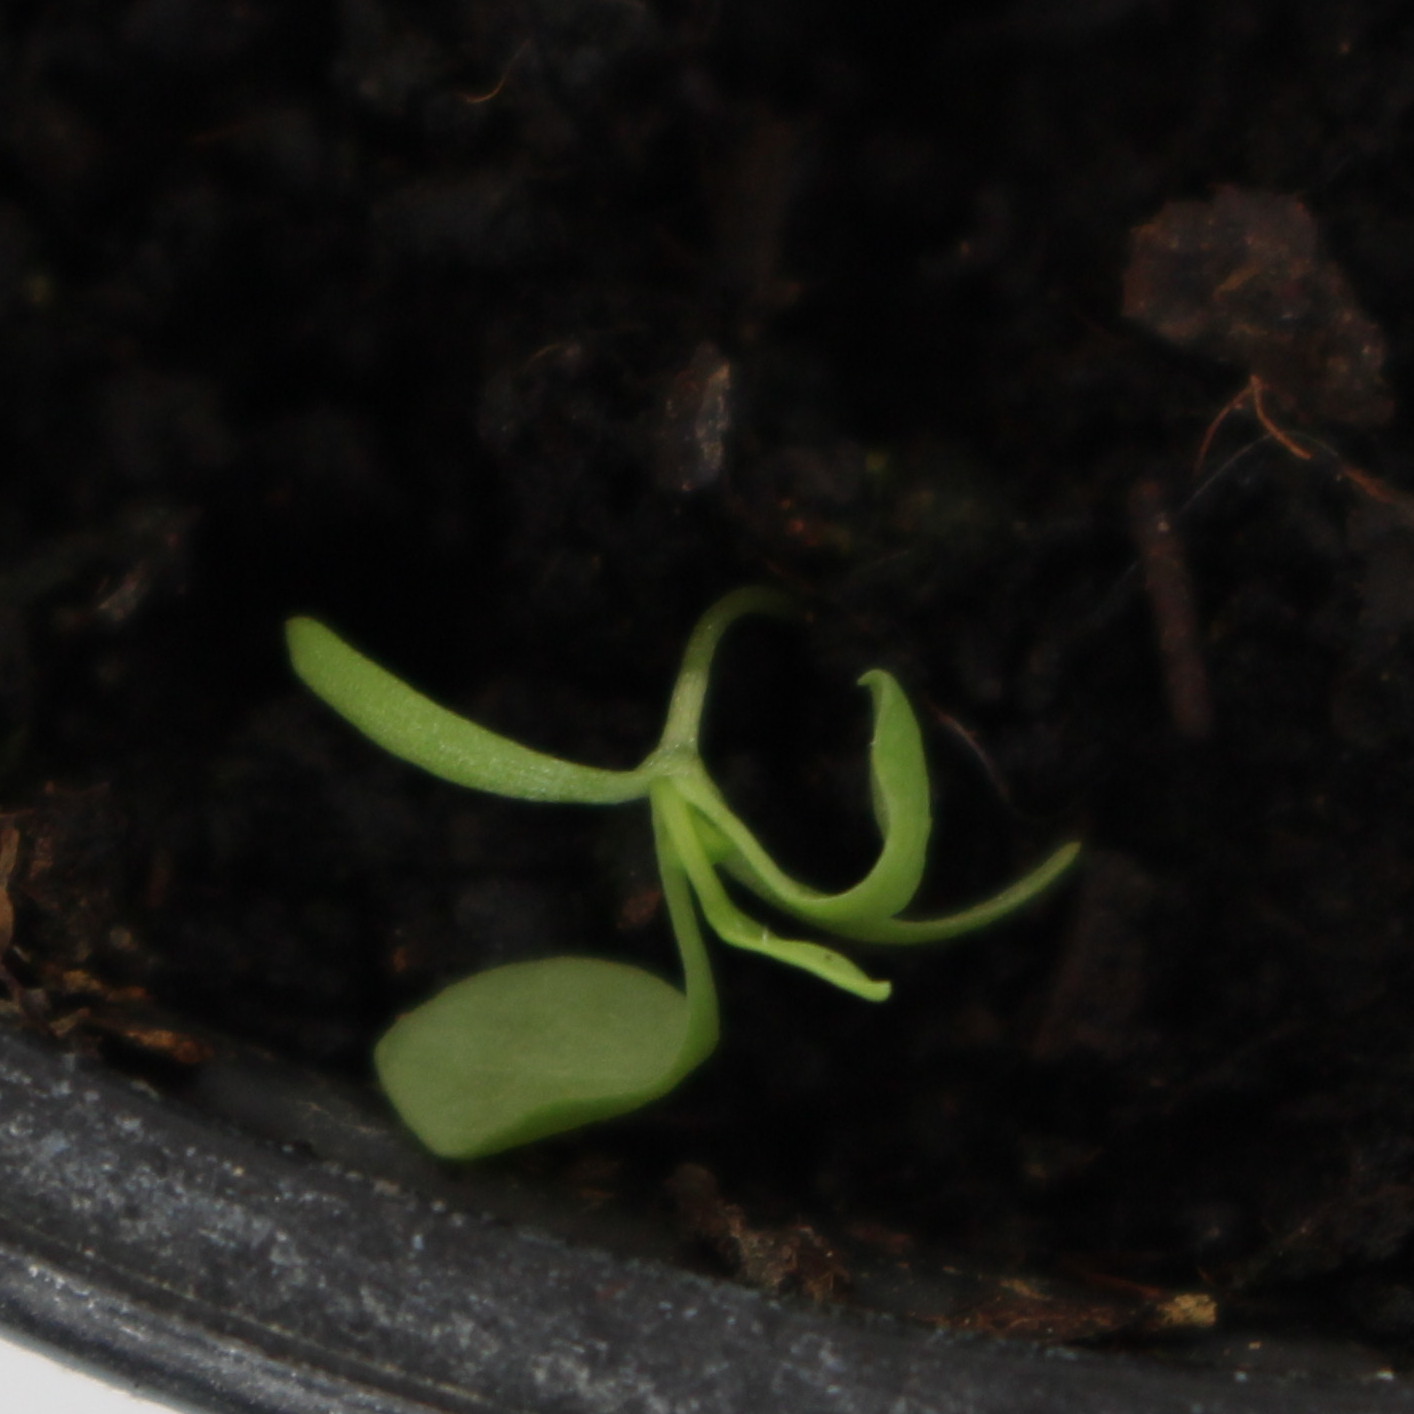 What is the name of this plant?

Papaver rhoeas
